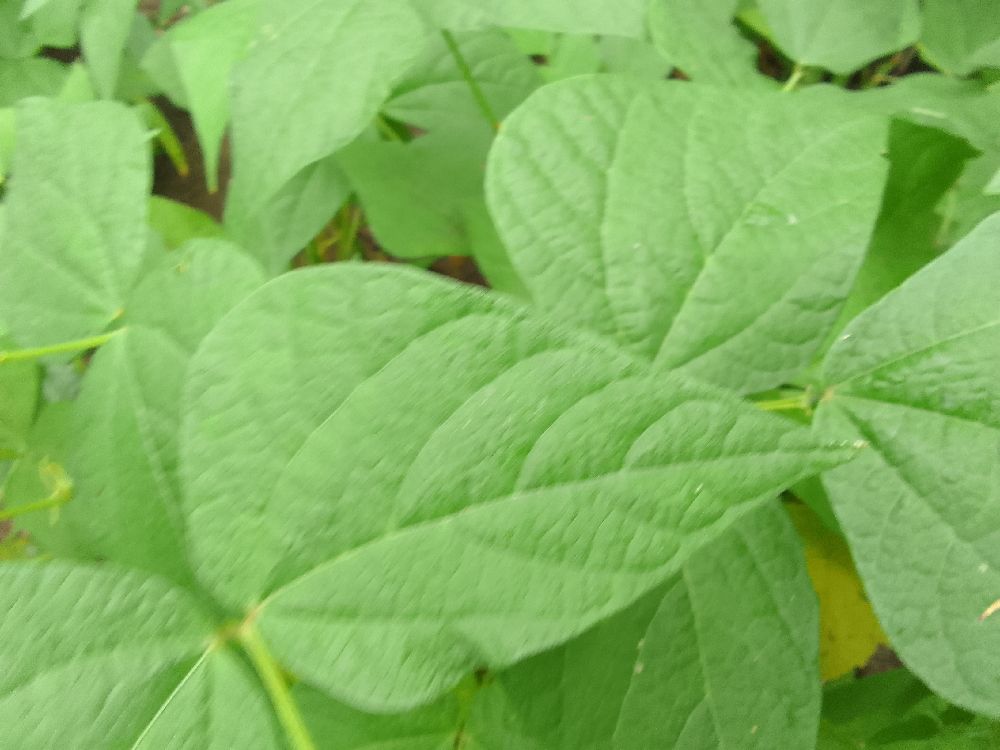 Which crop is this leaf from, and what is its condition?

common bean, healthy
